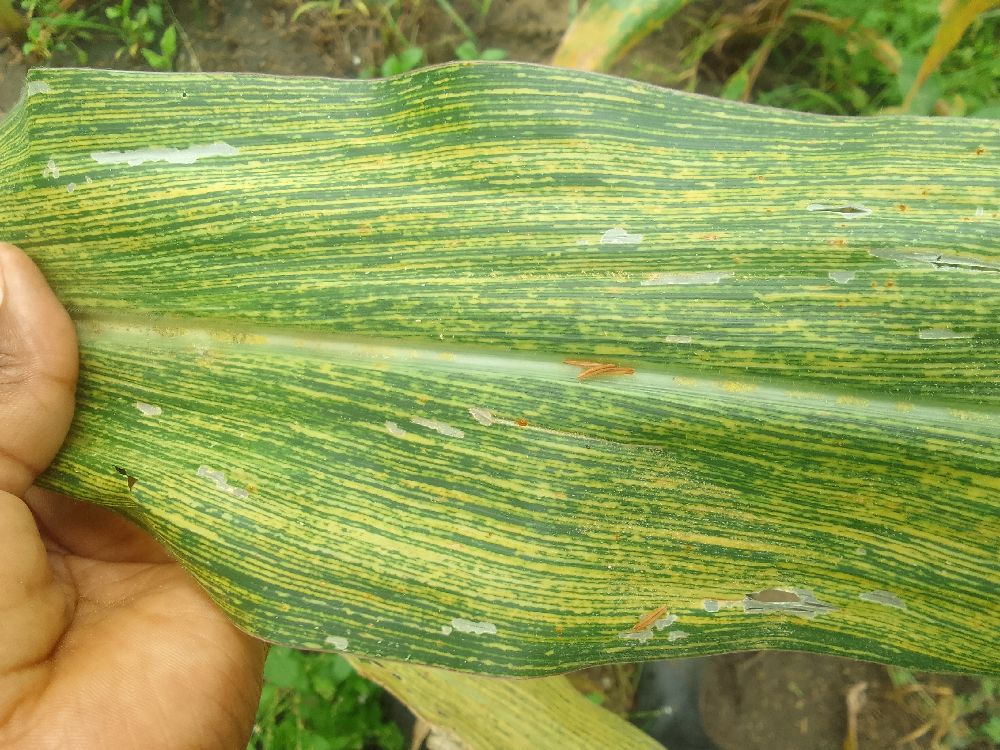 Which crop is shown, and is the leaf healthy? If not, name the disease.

maize, maize streak virus
